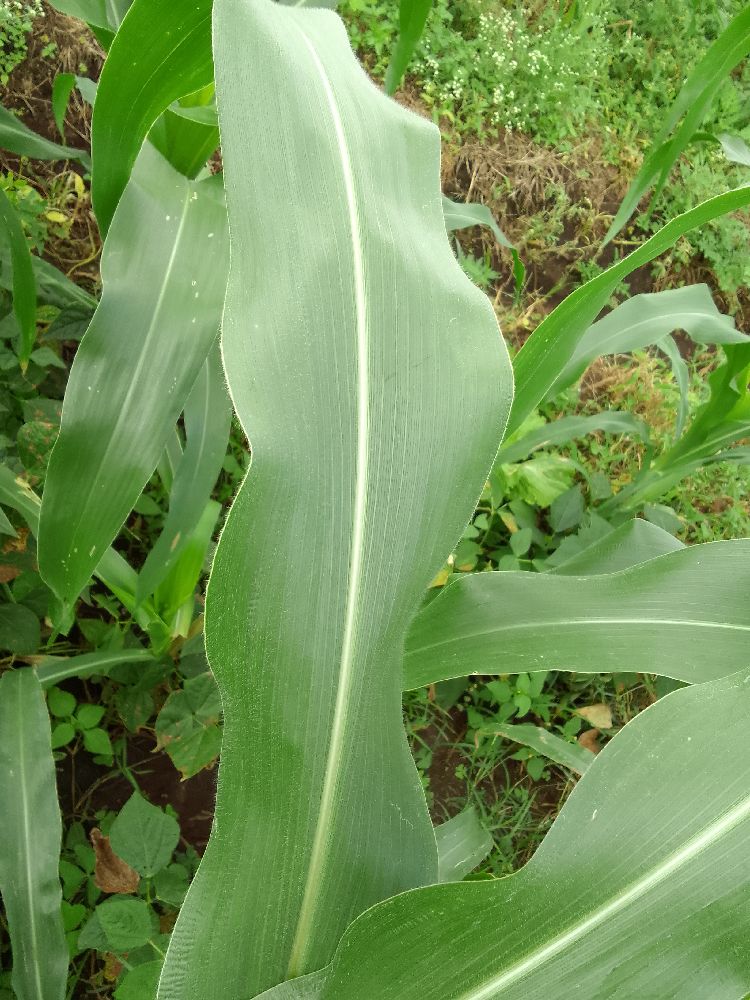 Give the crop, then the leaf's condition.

maize, healthy
